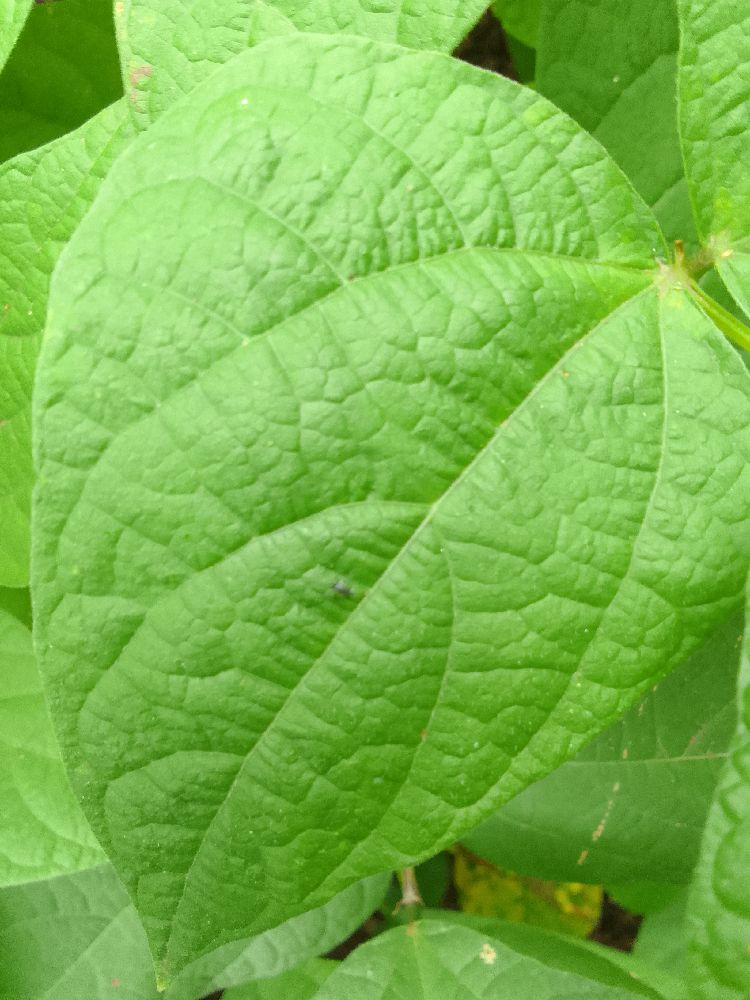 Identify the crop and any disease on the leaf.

common bean, healthy
